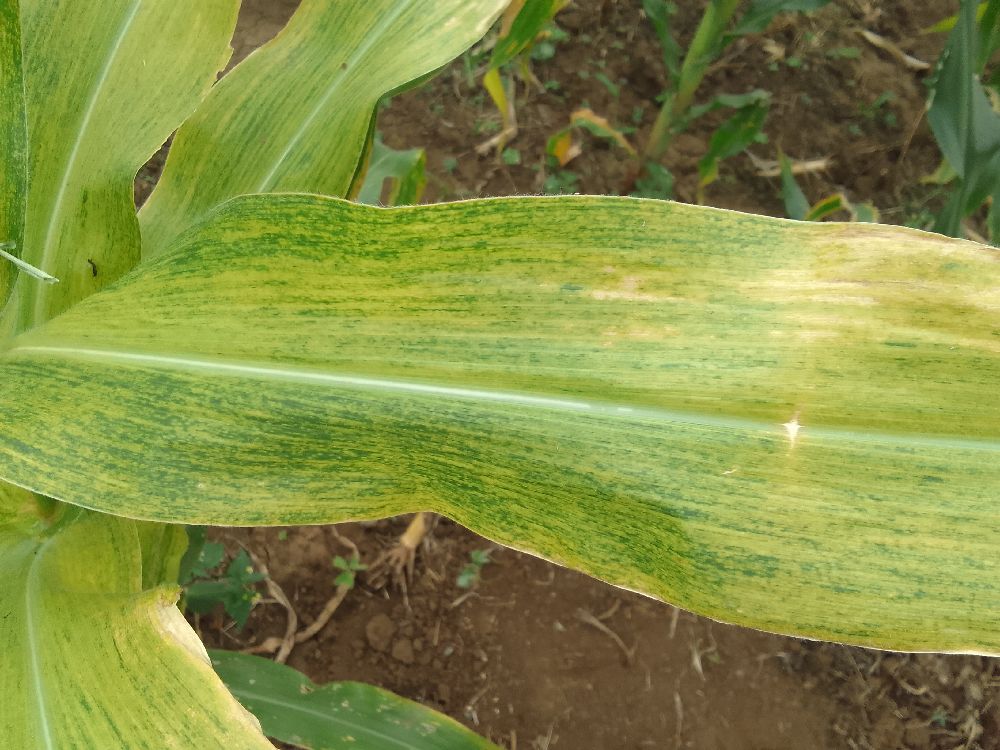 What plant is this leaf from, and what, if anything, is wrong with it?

maize, maize lethal necrosis
